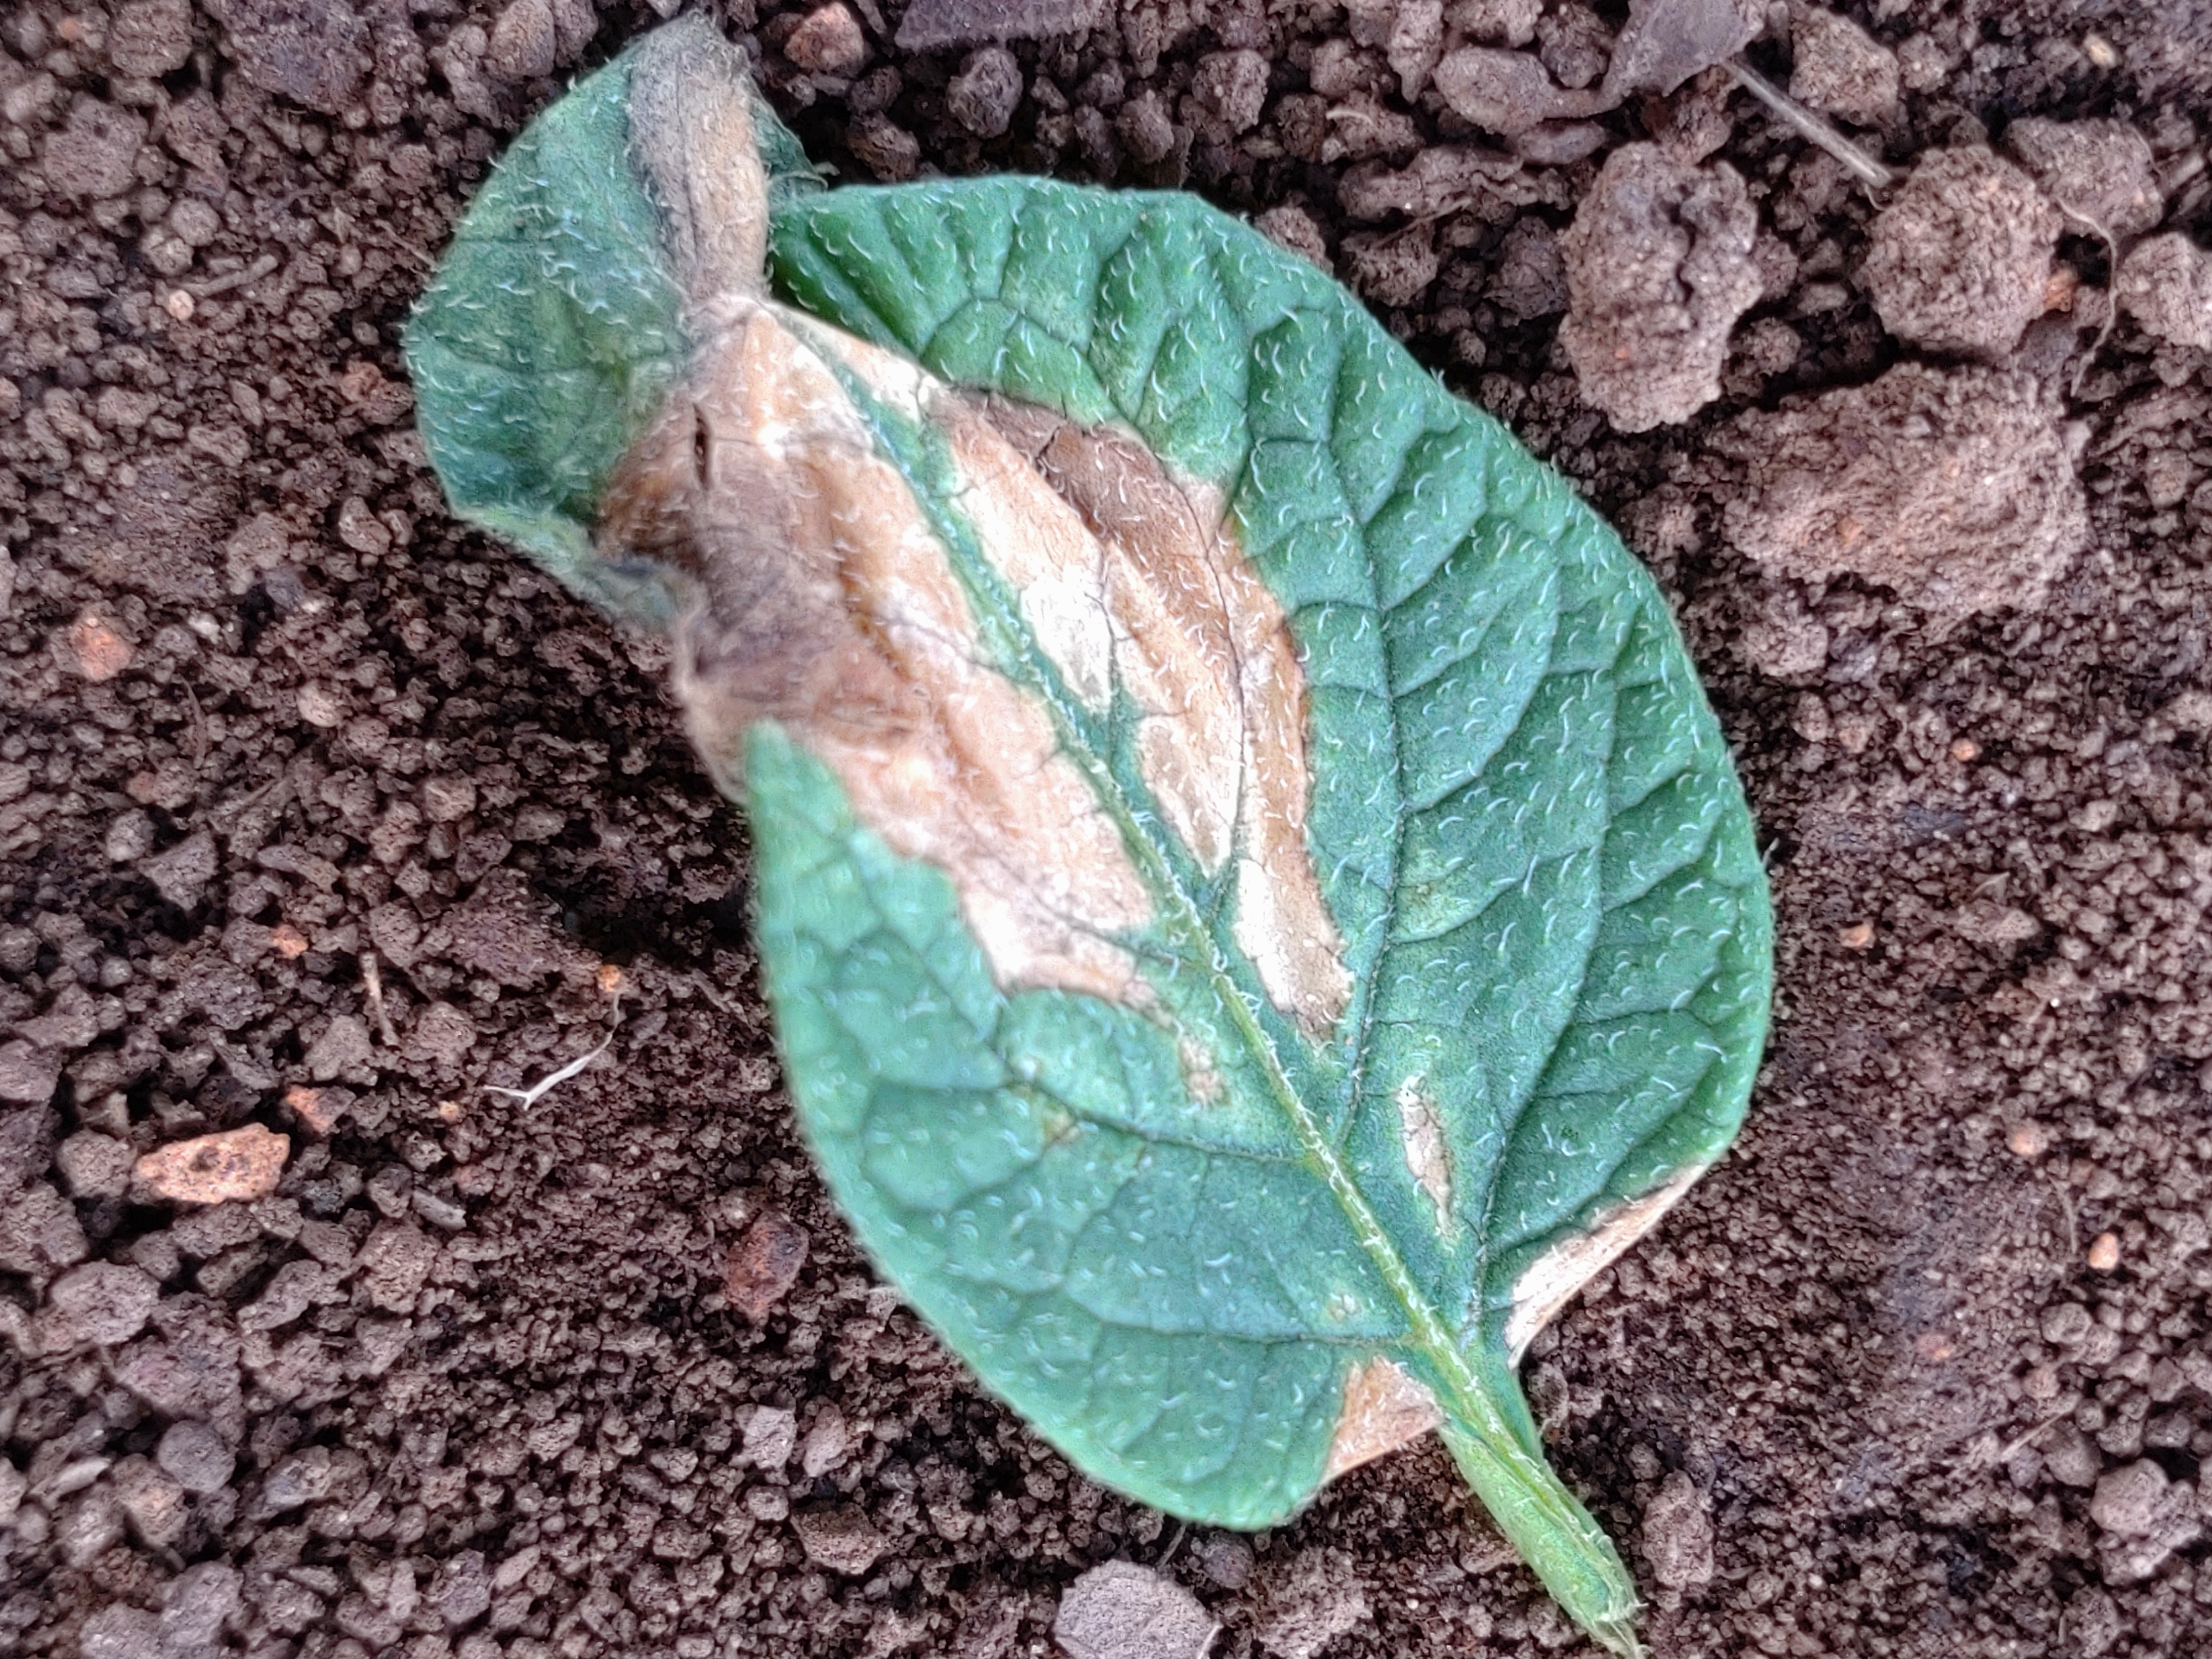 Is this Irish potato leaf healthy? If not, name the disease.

early blight
